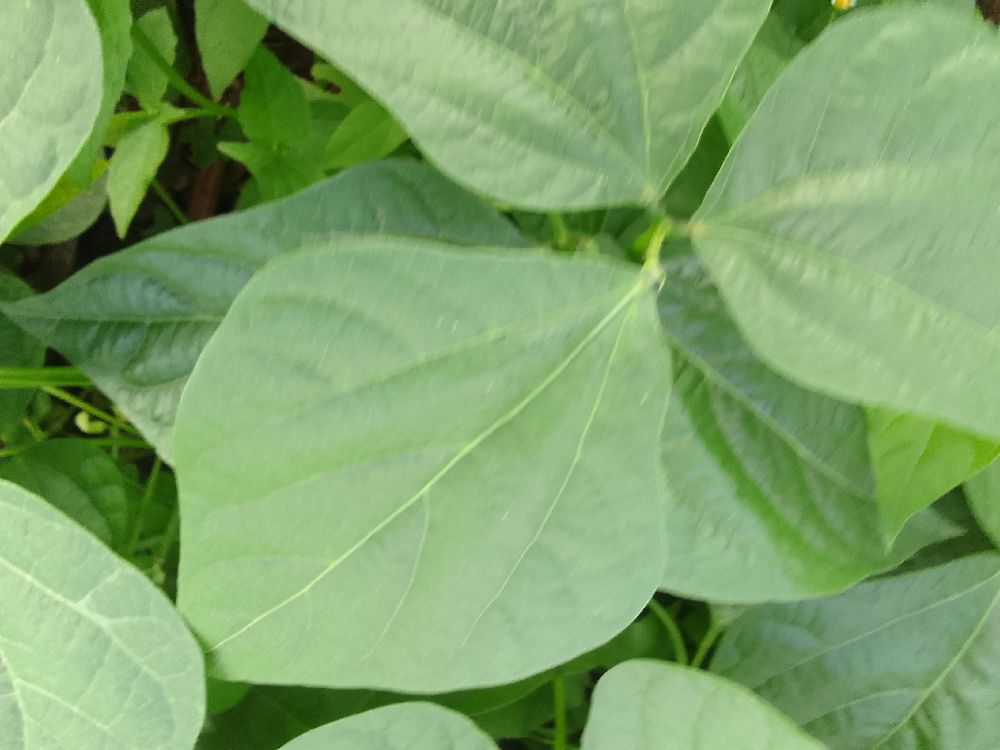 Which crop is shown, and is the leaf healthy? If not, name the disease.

common bean, healthy
